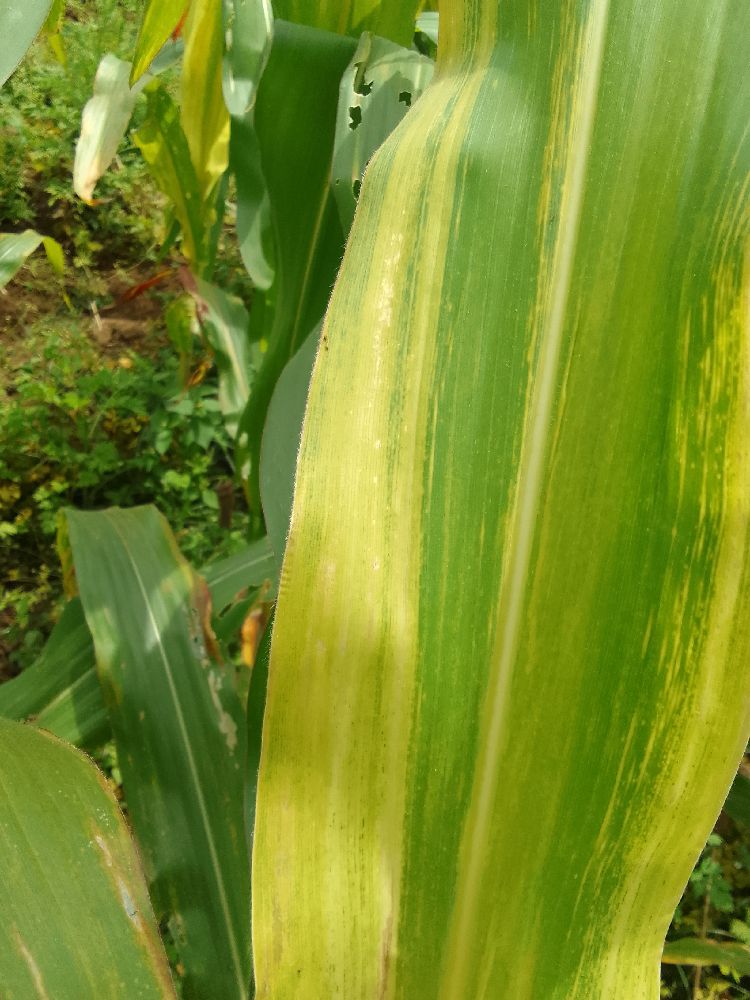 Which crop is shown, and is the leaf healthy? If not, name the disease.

maize, maize lethal necrosis
